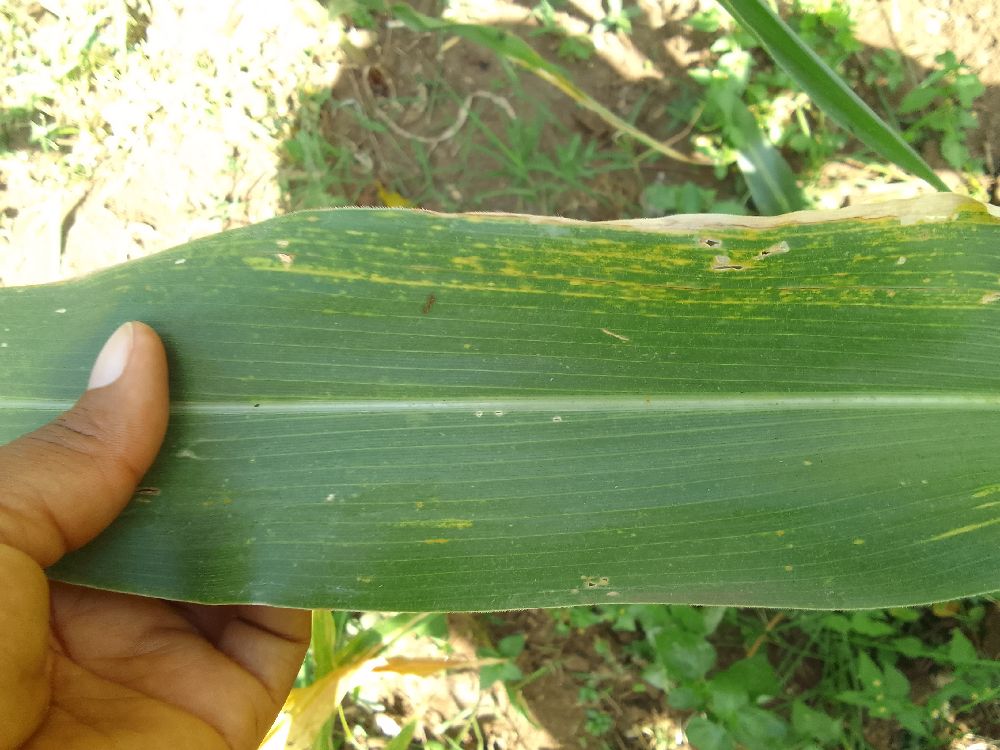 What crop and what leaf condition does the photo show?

maize, maize lethal necrosis
